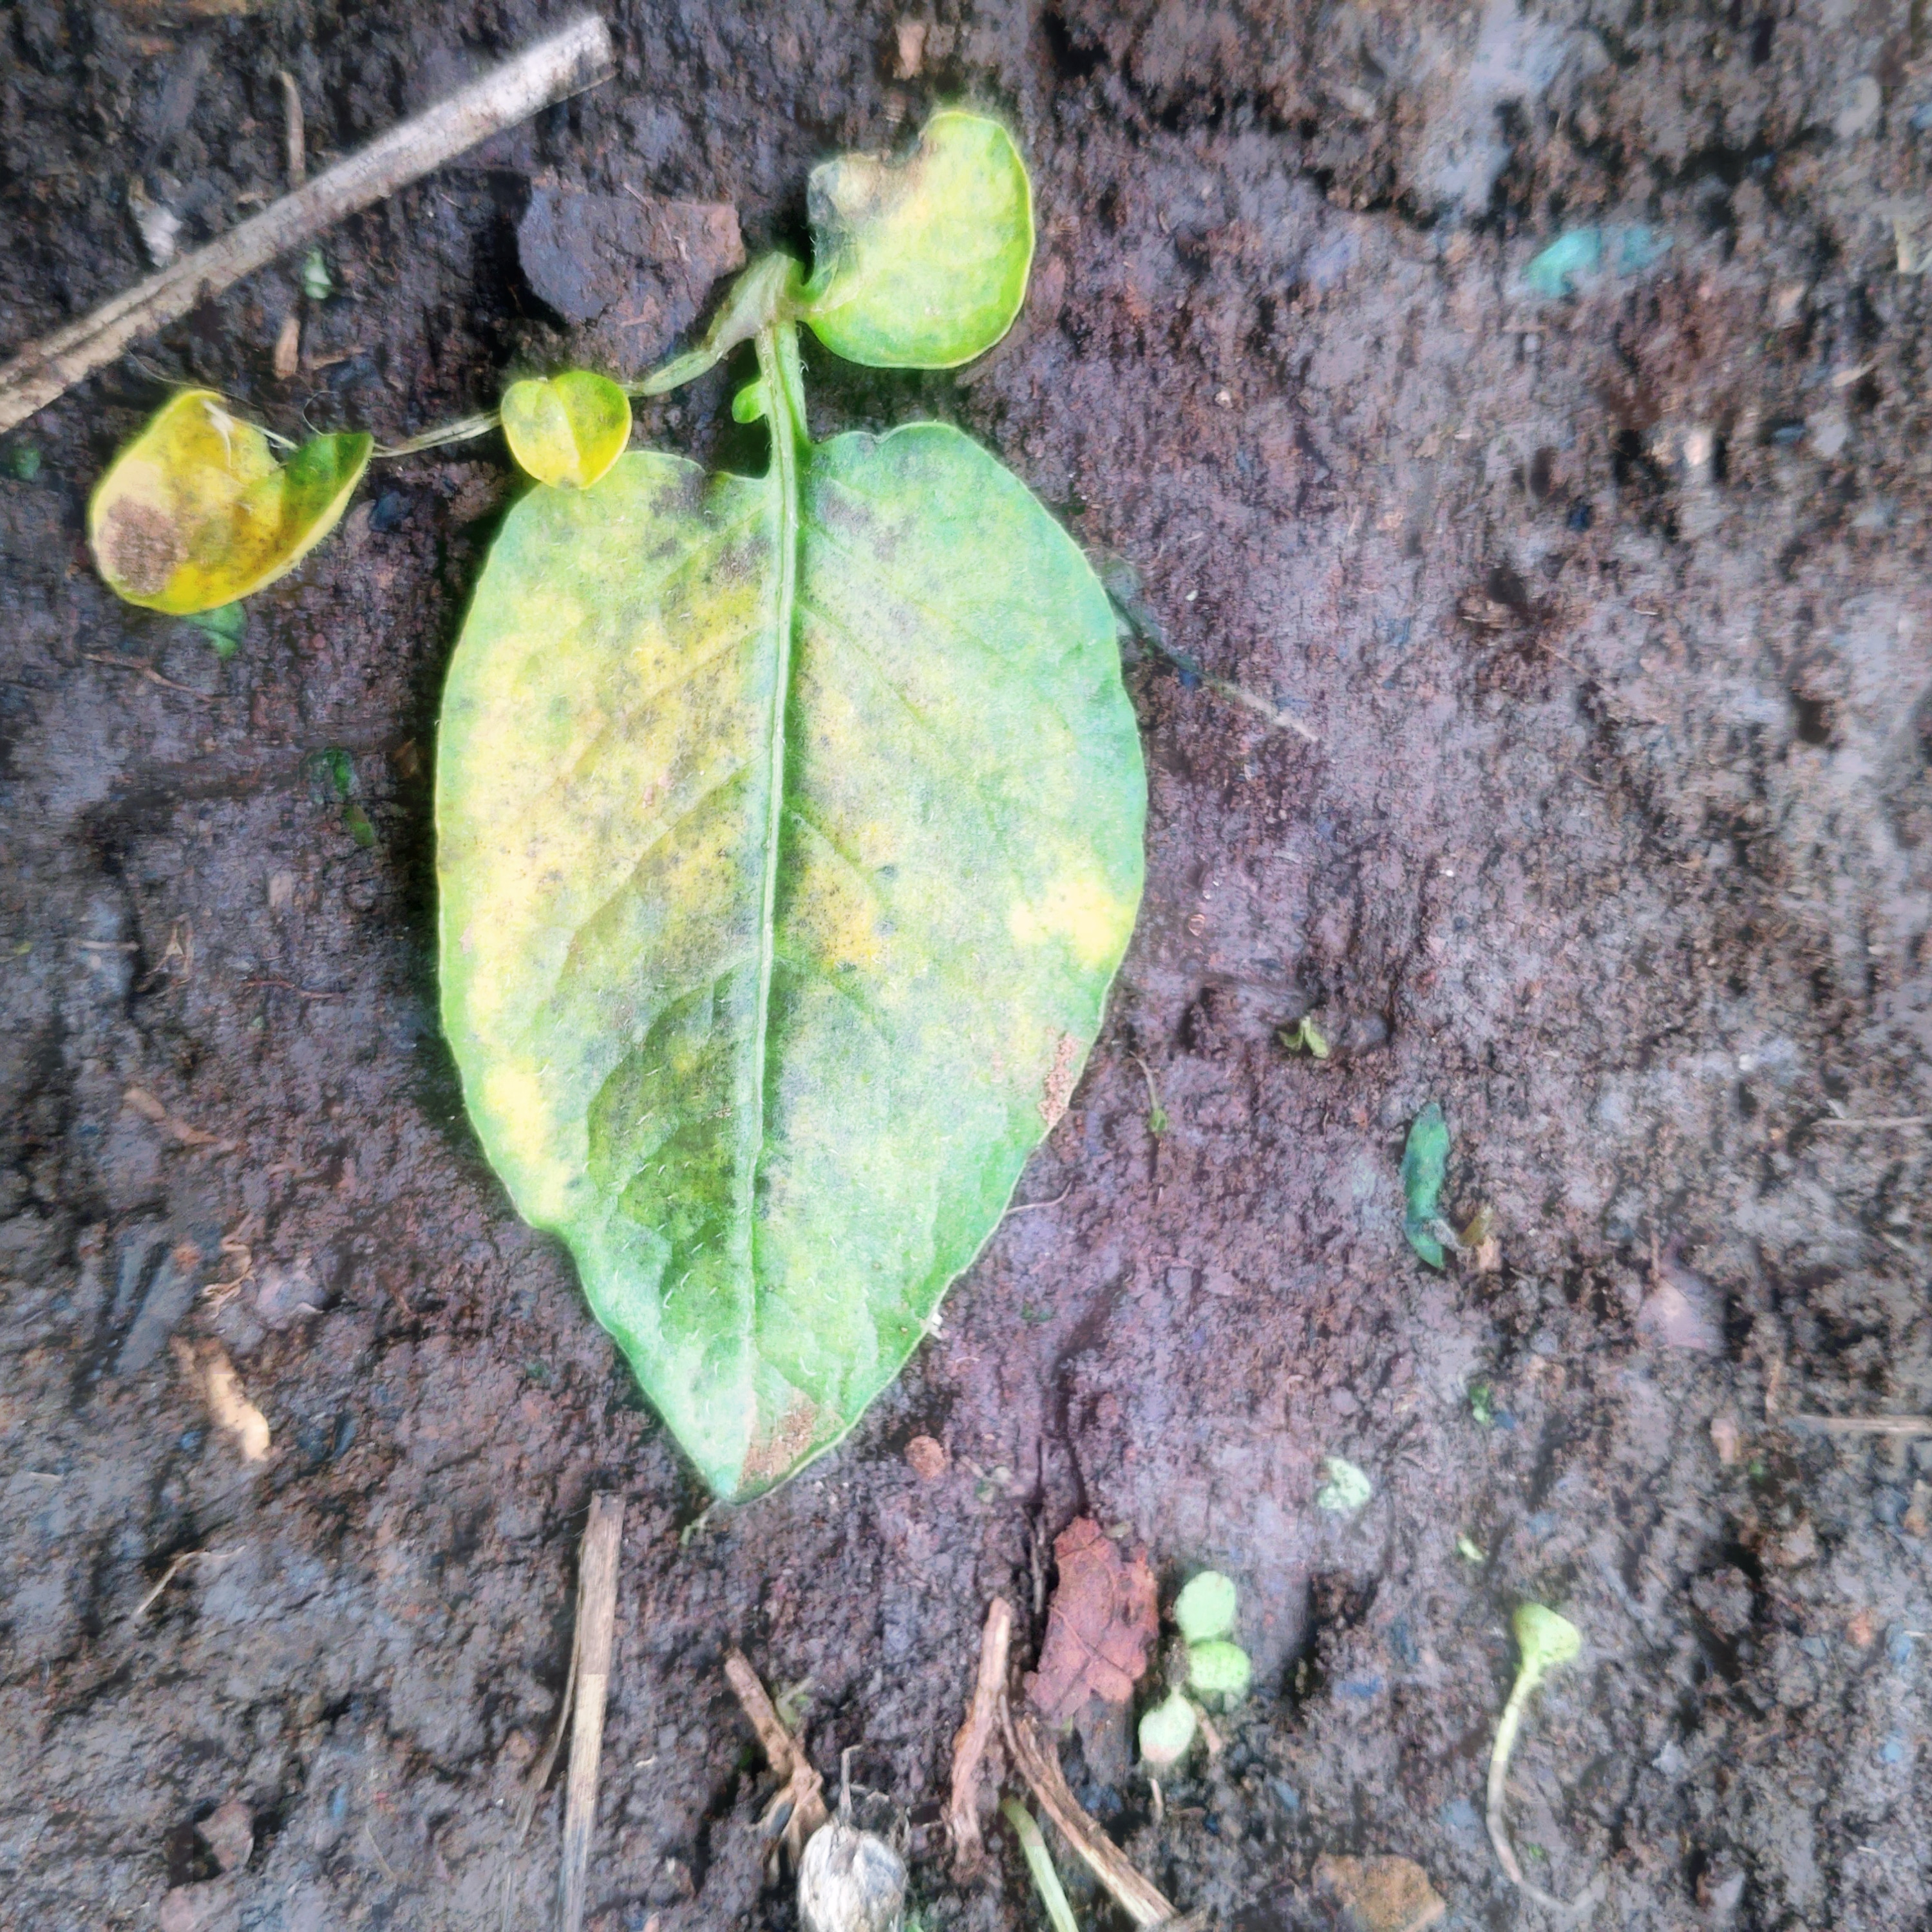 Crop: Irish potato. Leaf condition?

late blight
